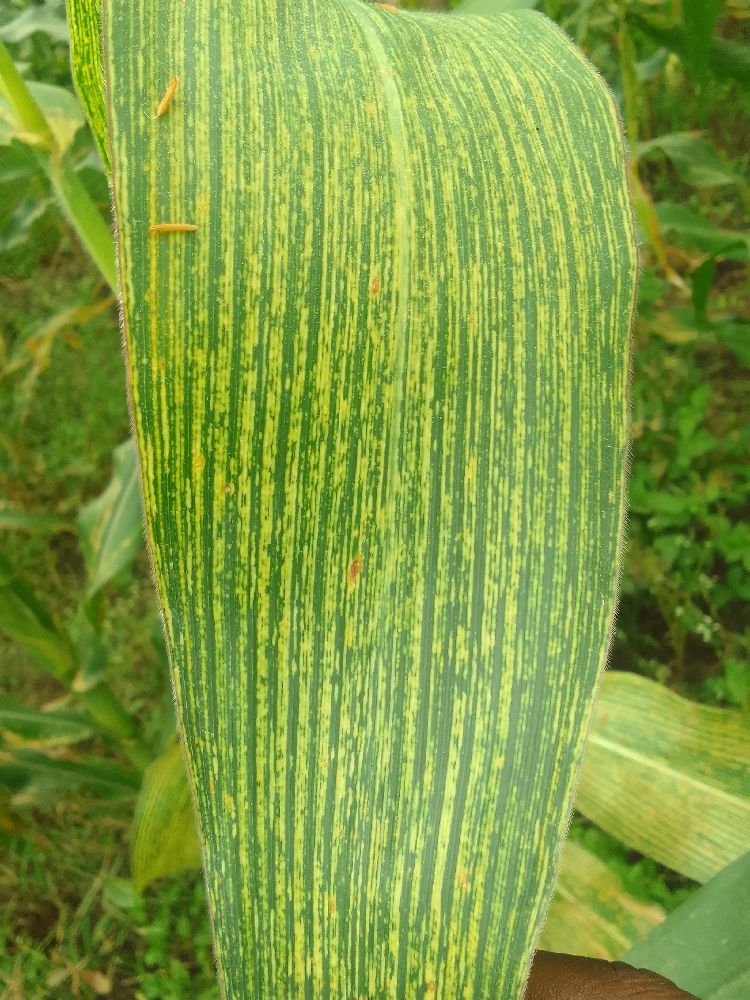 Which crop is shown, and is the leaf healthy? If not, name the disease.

maize, maize streak virus
